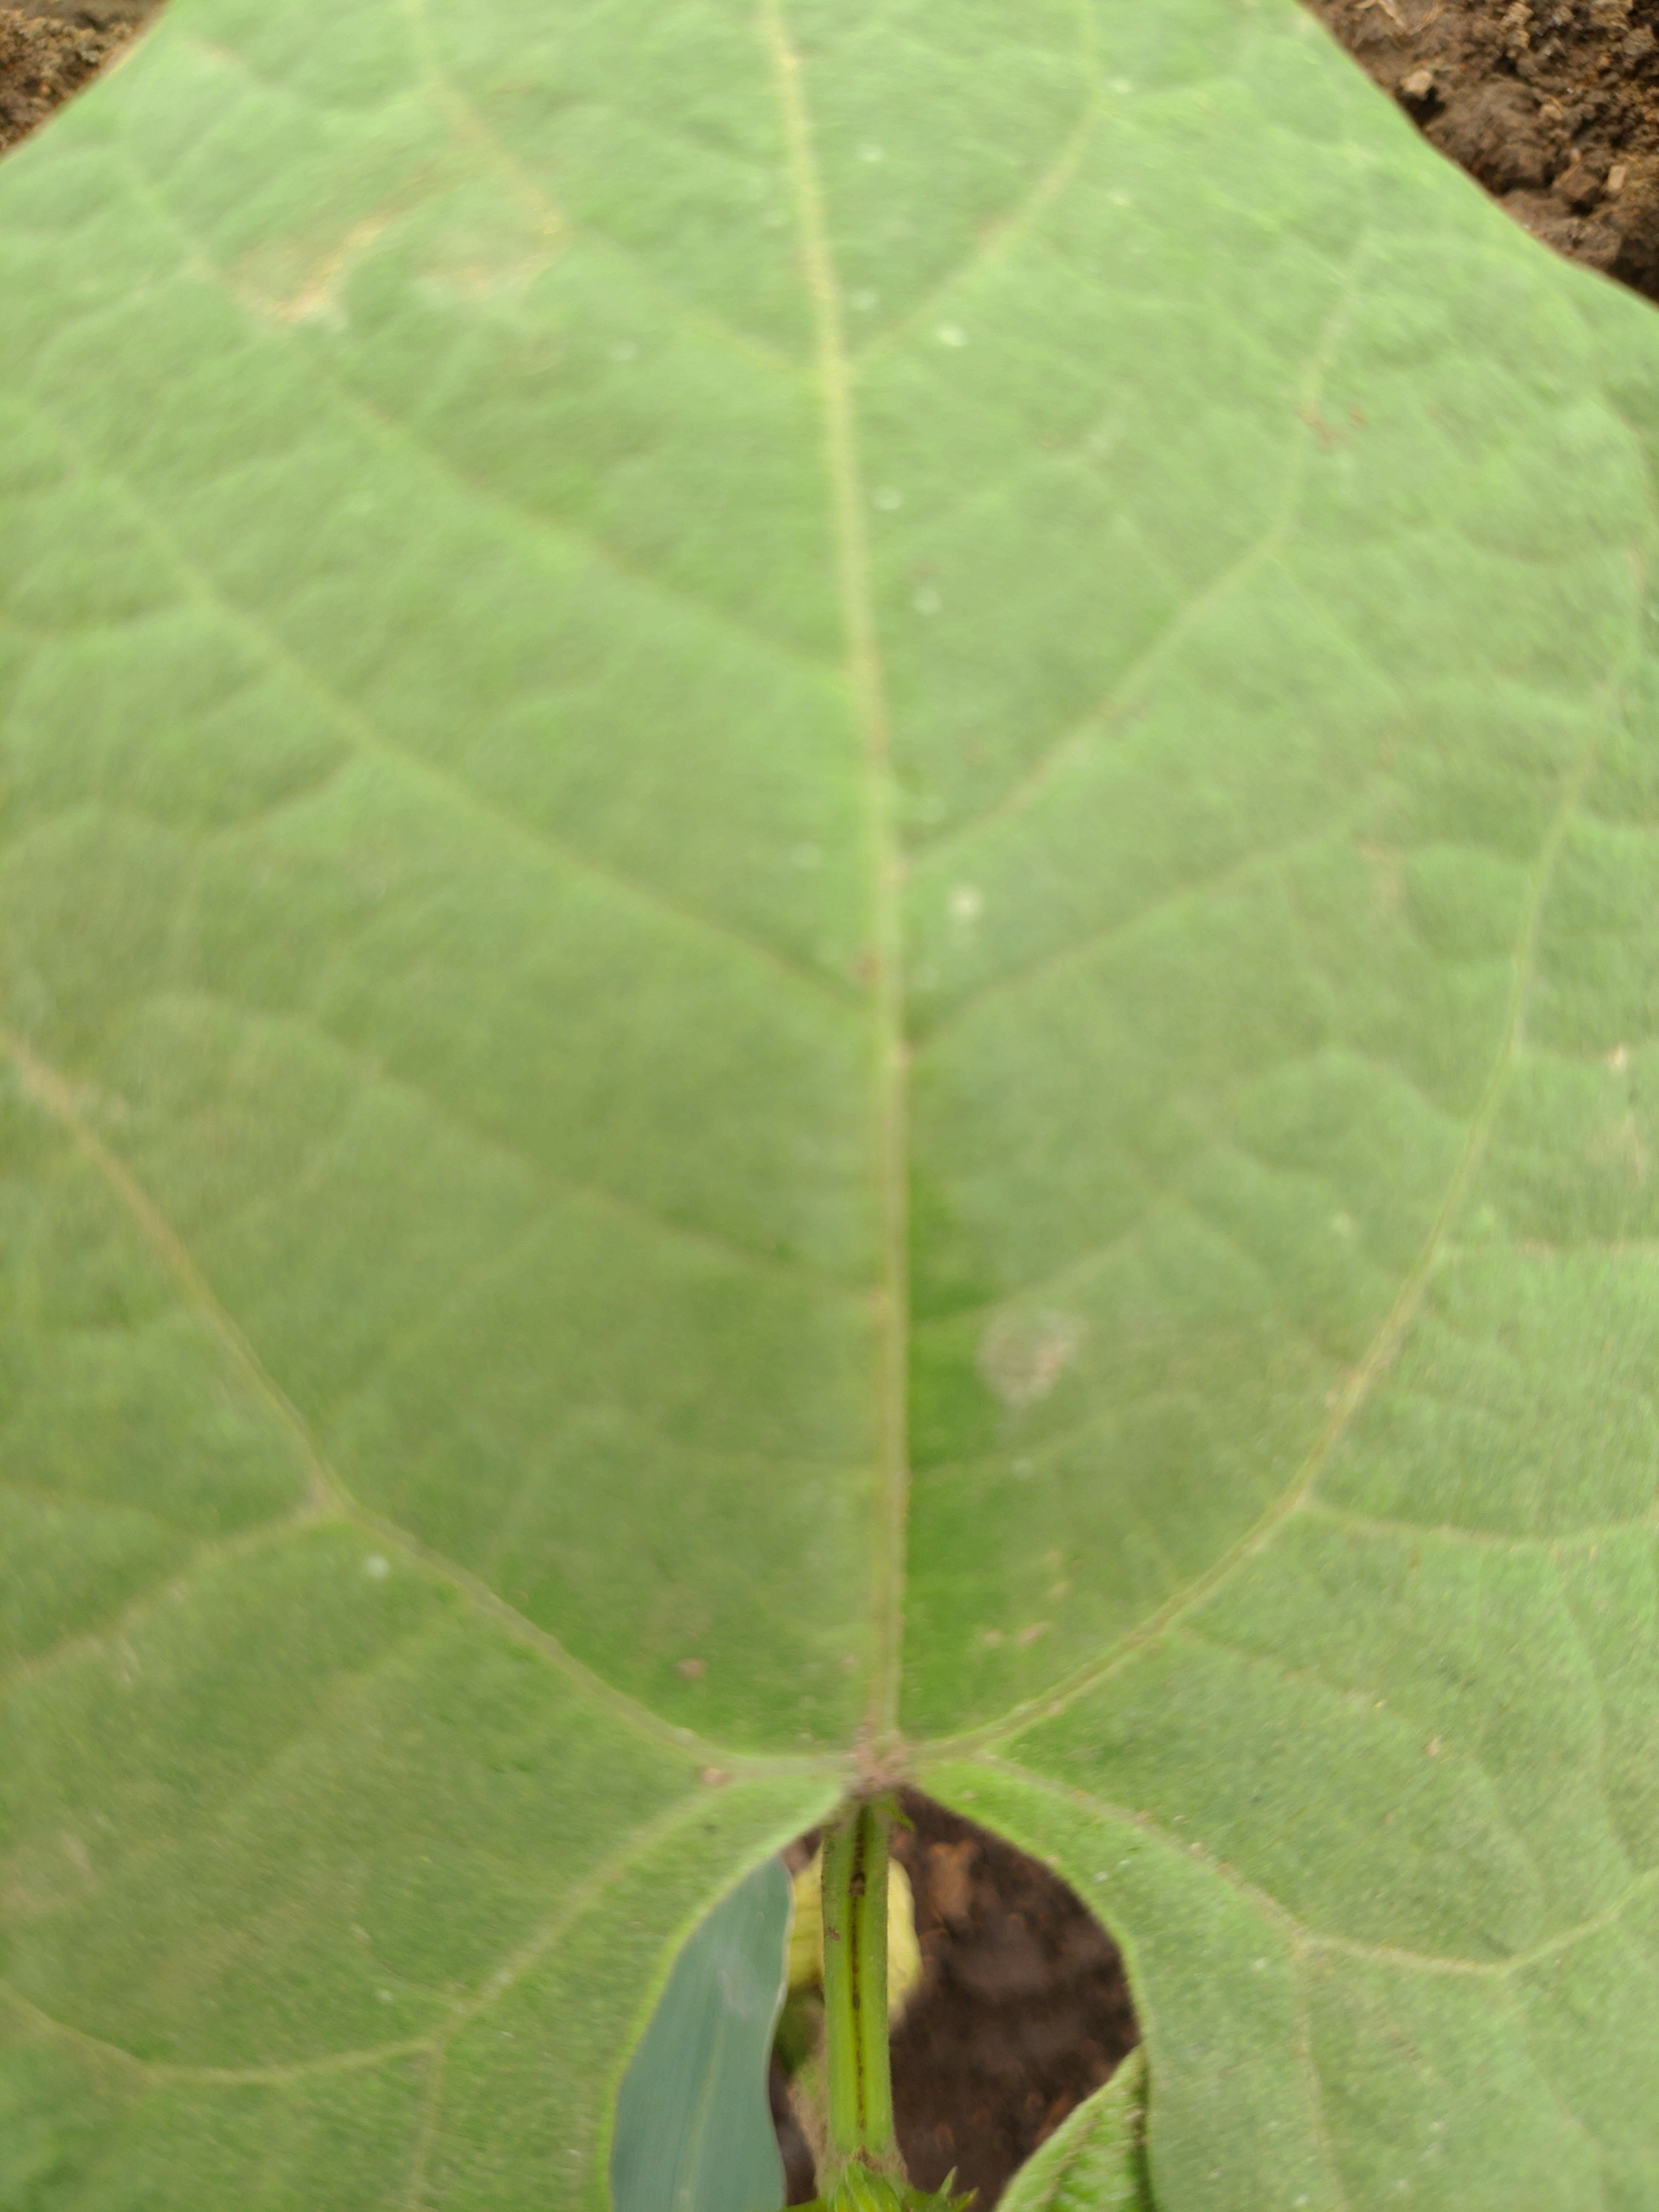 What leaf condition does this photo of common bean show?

healthy
